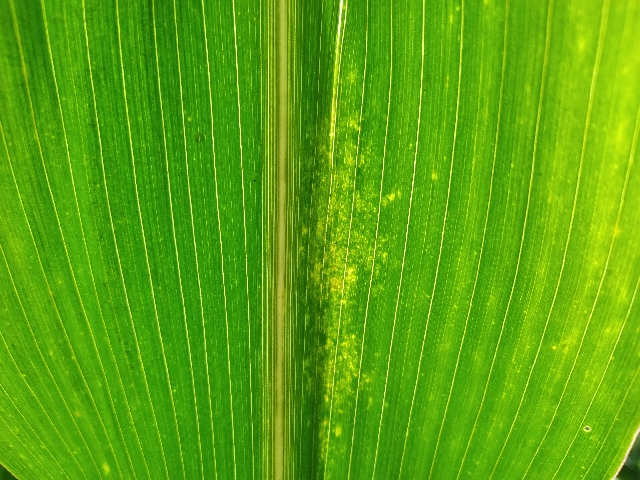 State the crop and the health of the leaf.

maize, maize lethal necrosis
